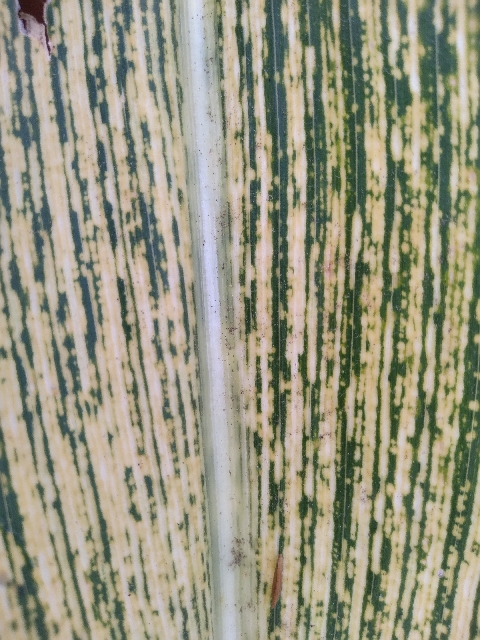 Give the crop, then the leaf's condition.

maize, maize streak virus
